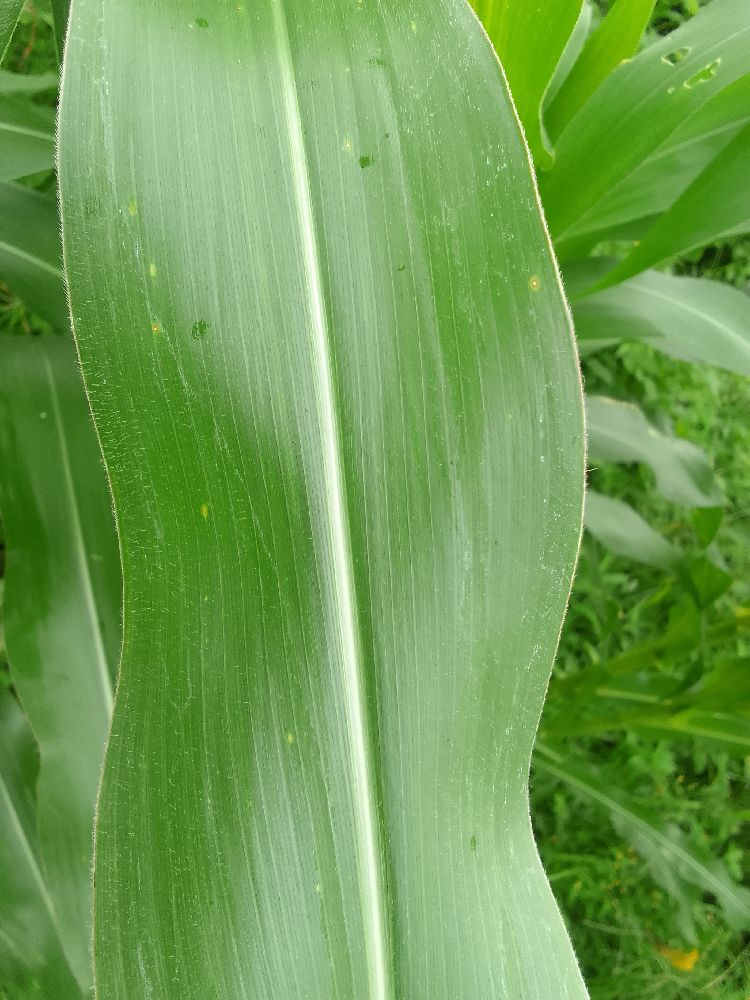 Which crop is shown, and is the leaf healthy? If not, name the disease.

maize, healthy
